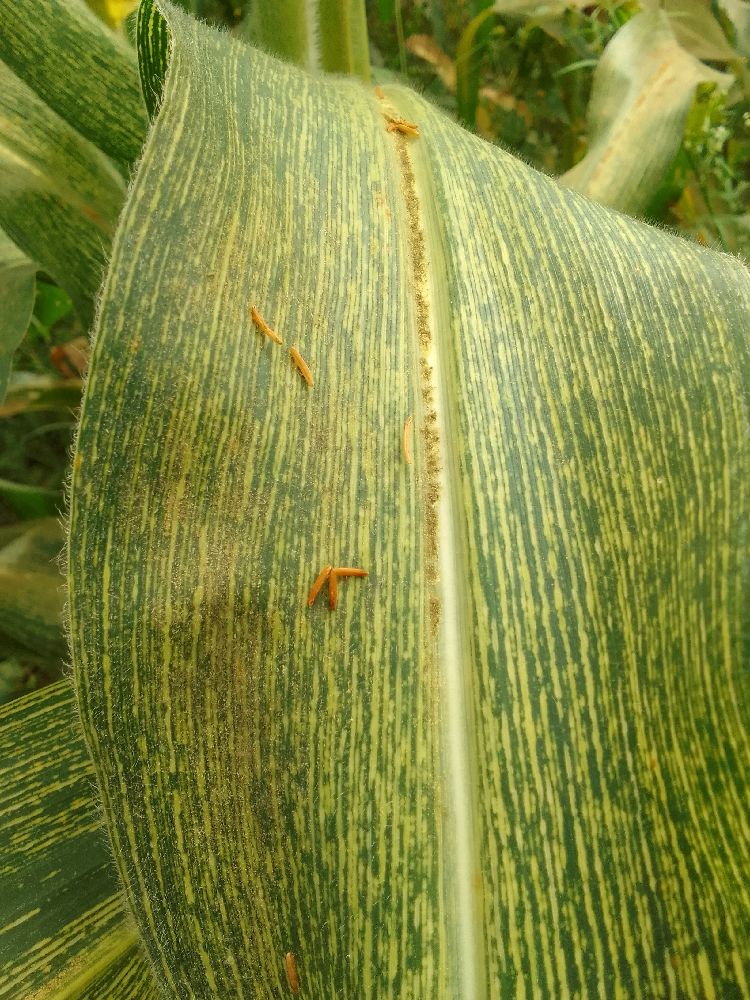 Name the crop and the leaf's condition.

maize, maize streak virus
